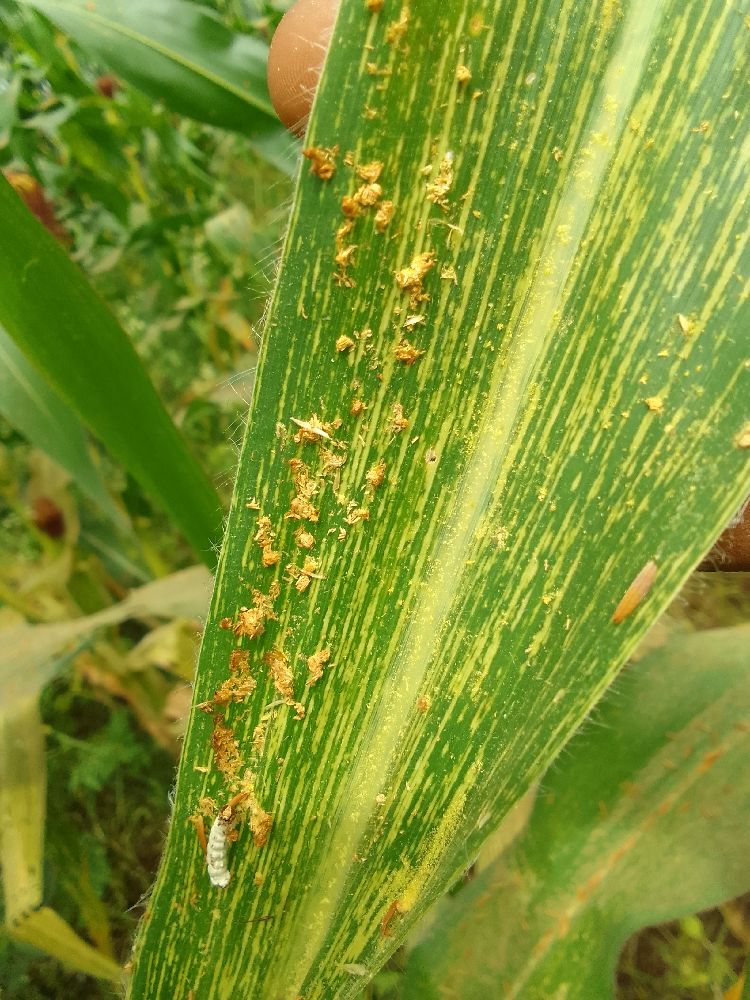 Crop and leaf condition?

maize, maize streak virus
